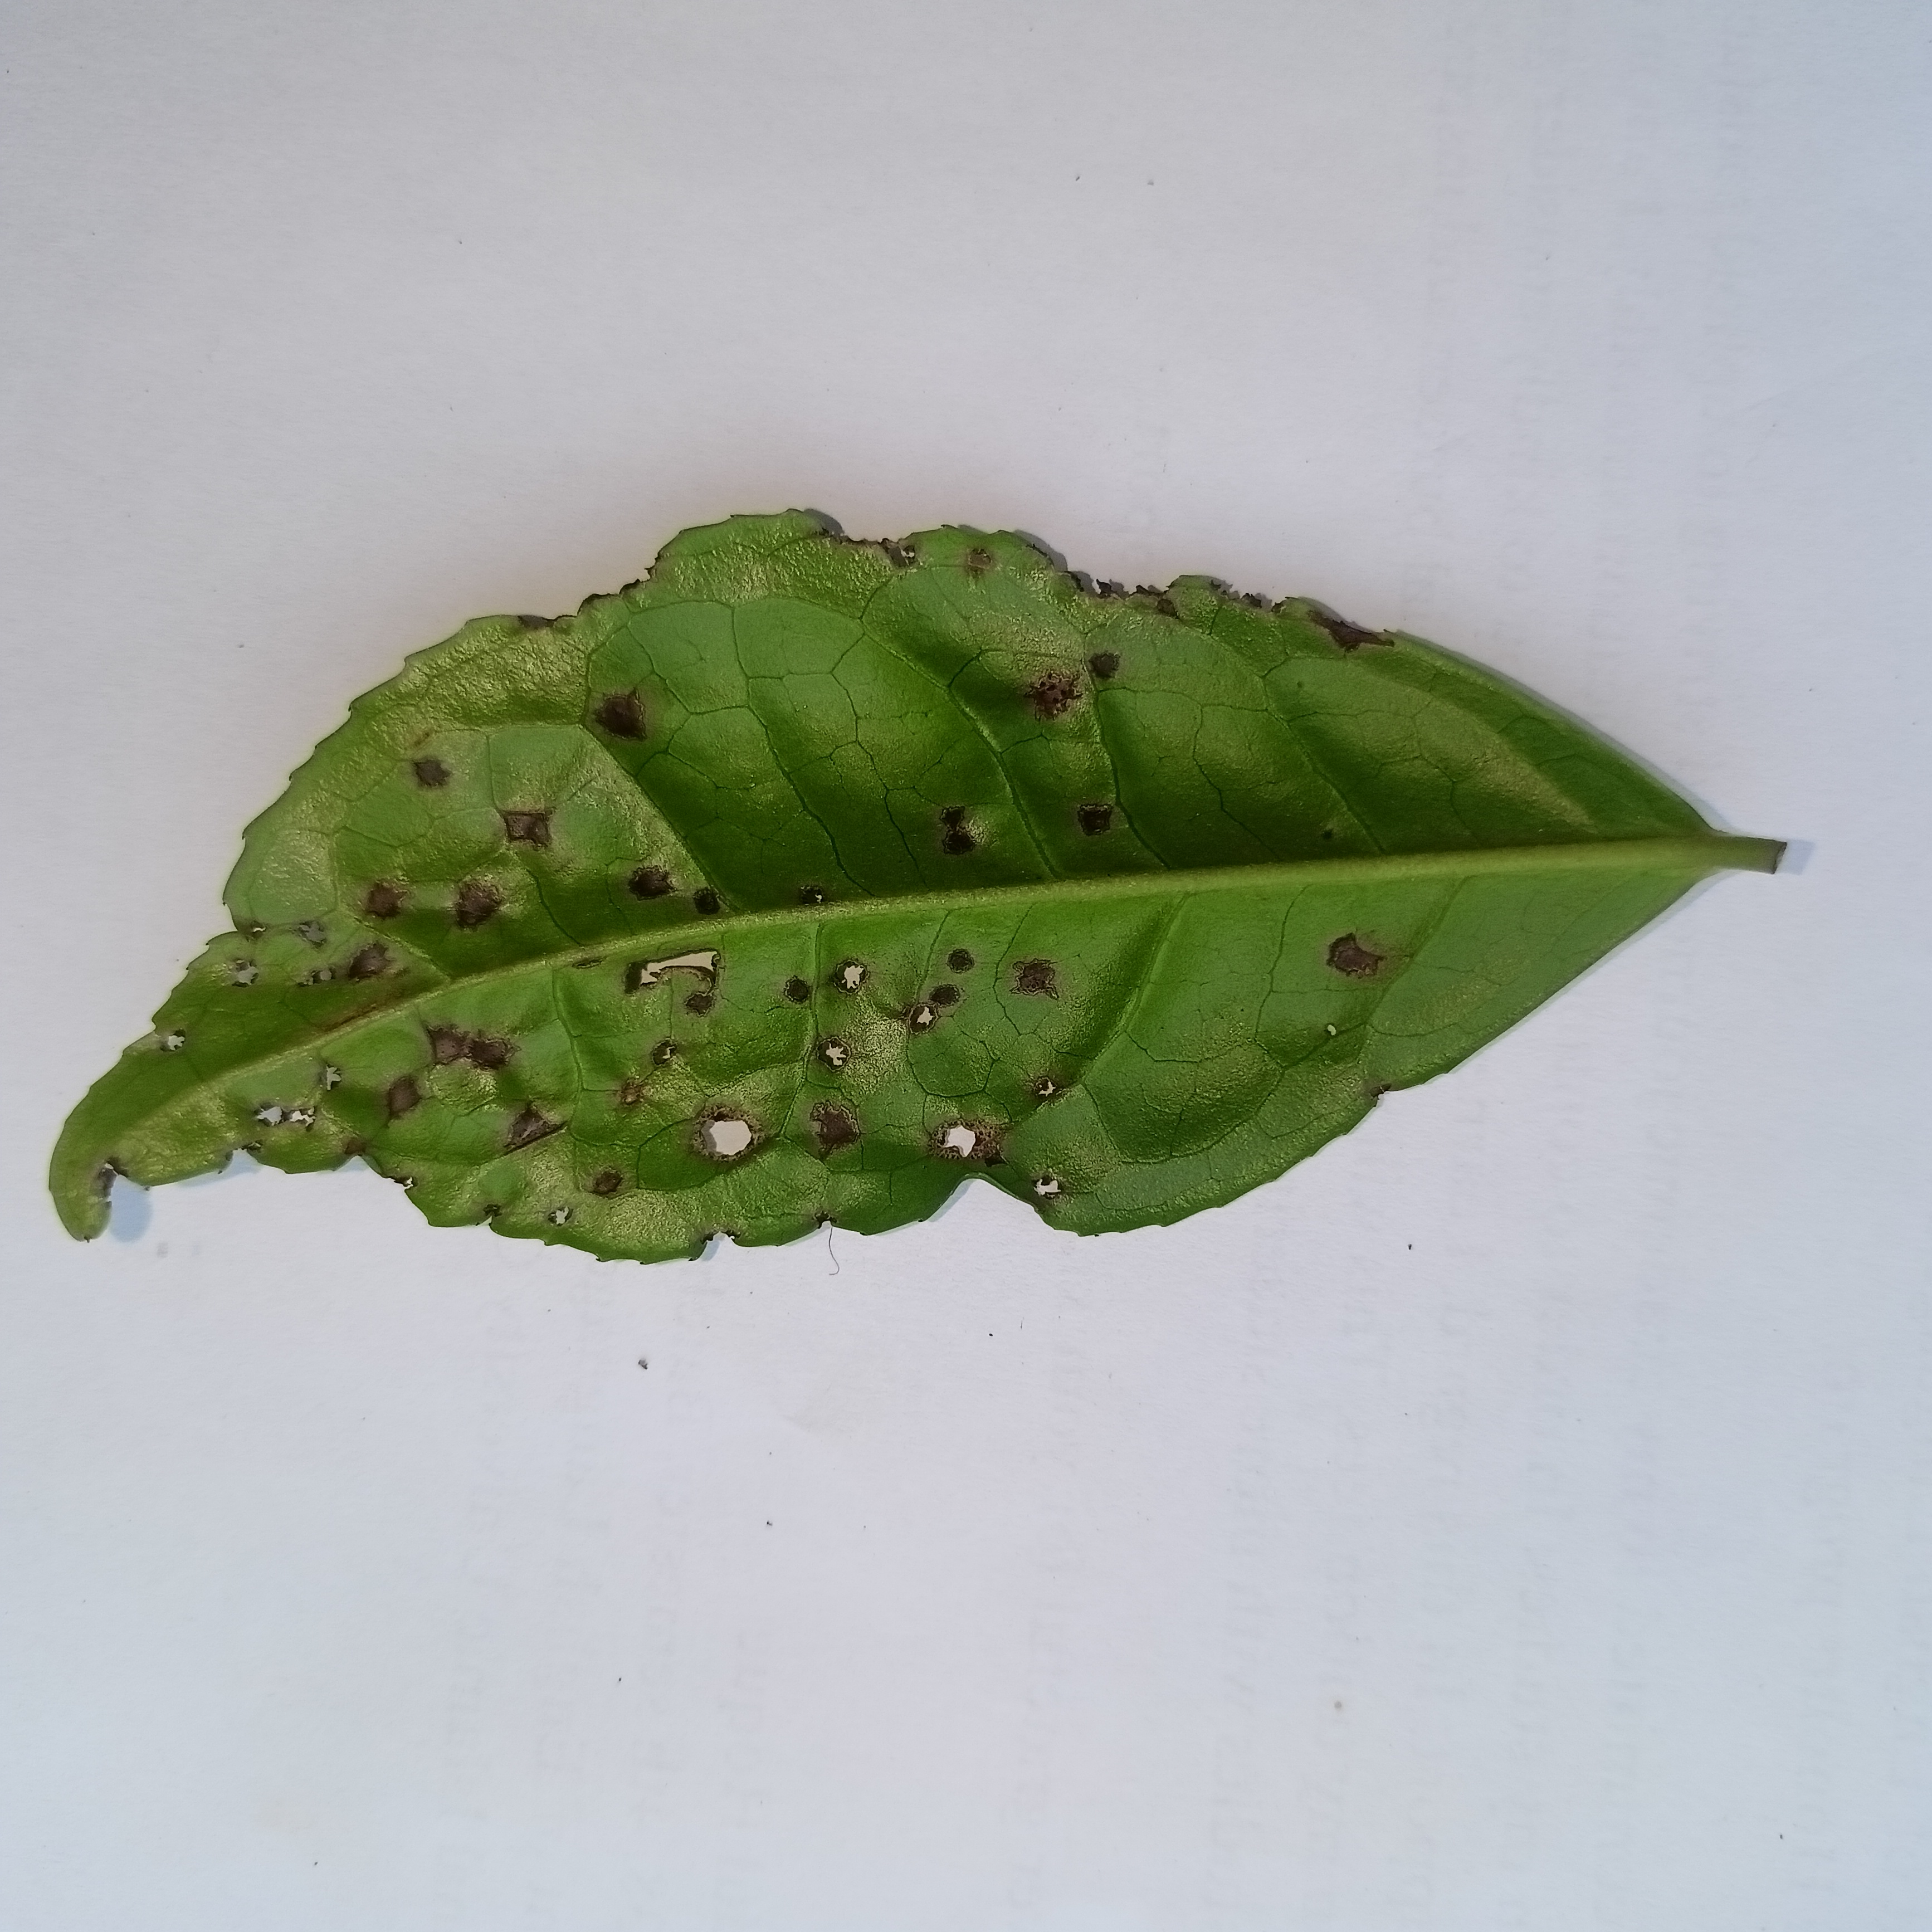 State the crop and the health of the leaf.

tea, helopeltis
